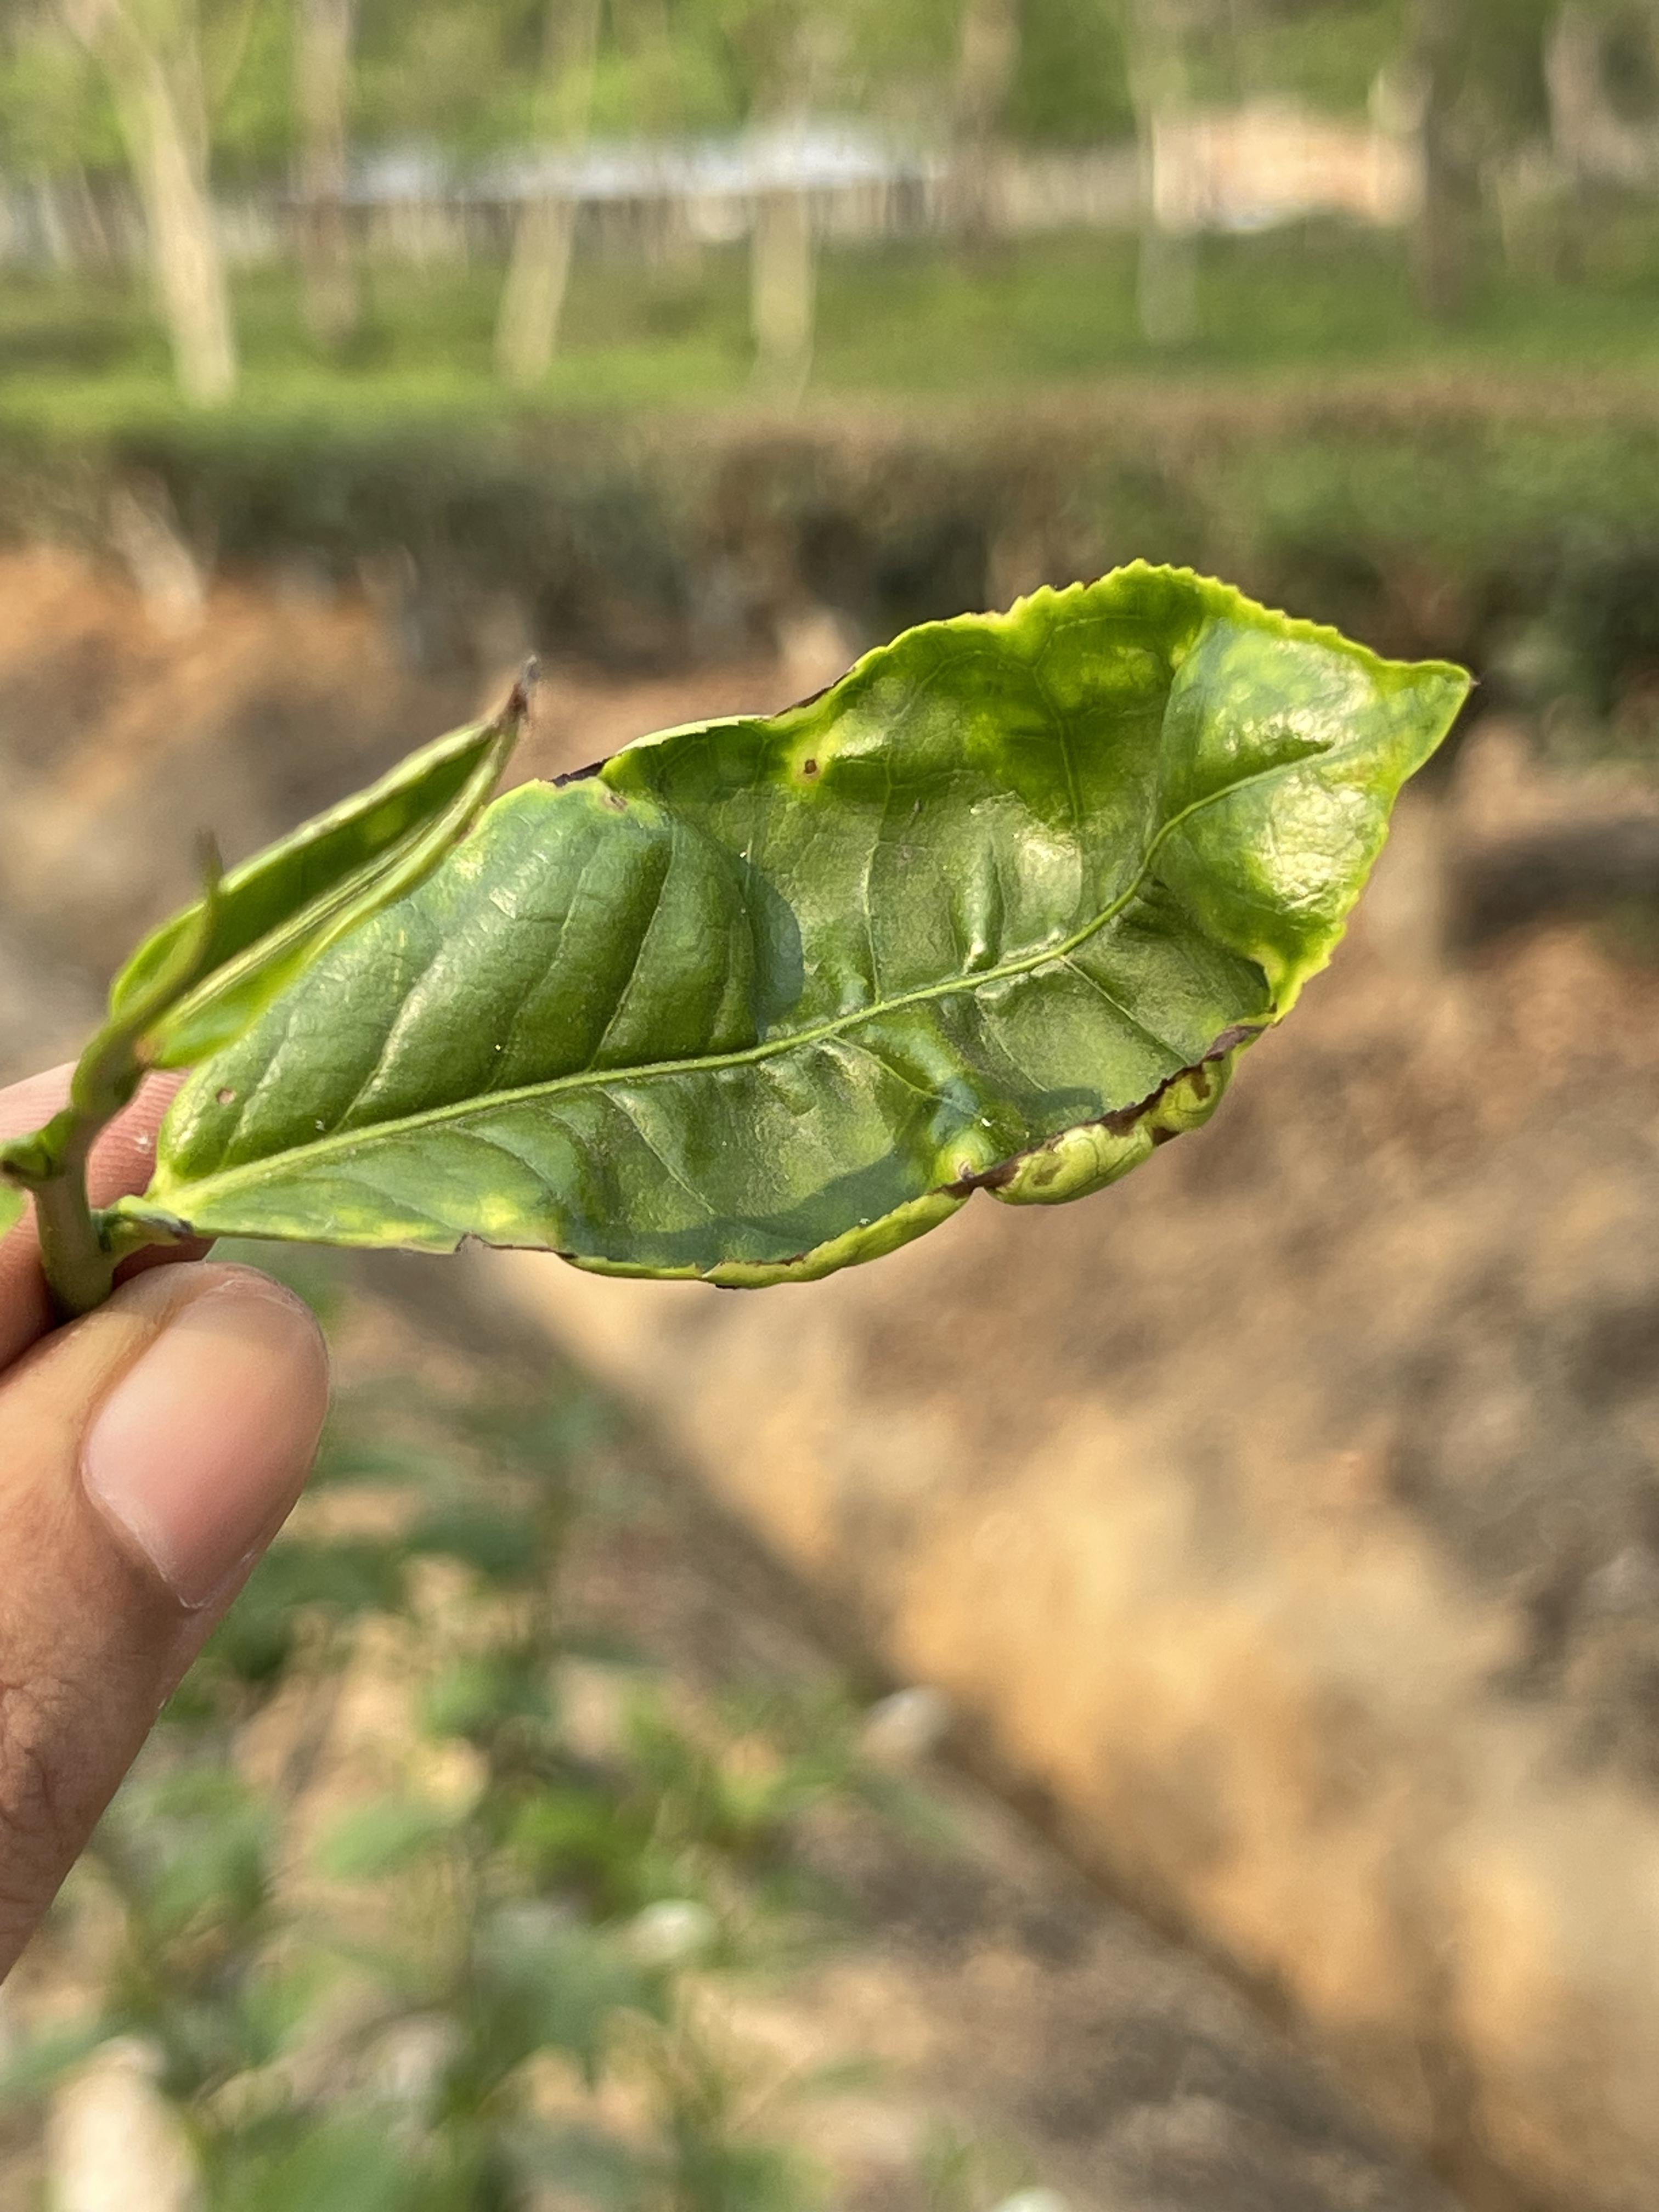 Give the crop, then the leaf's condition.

tea, helopeltis
